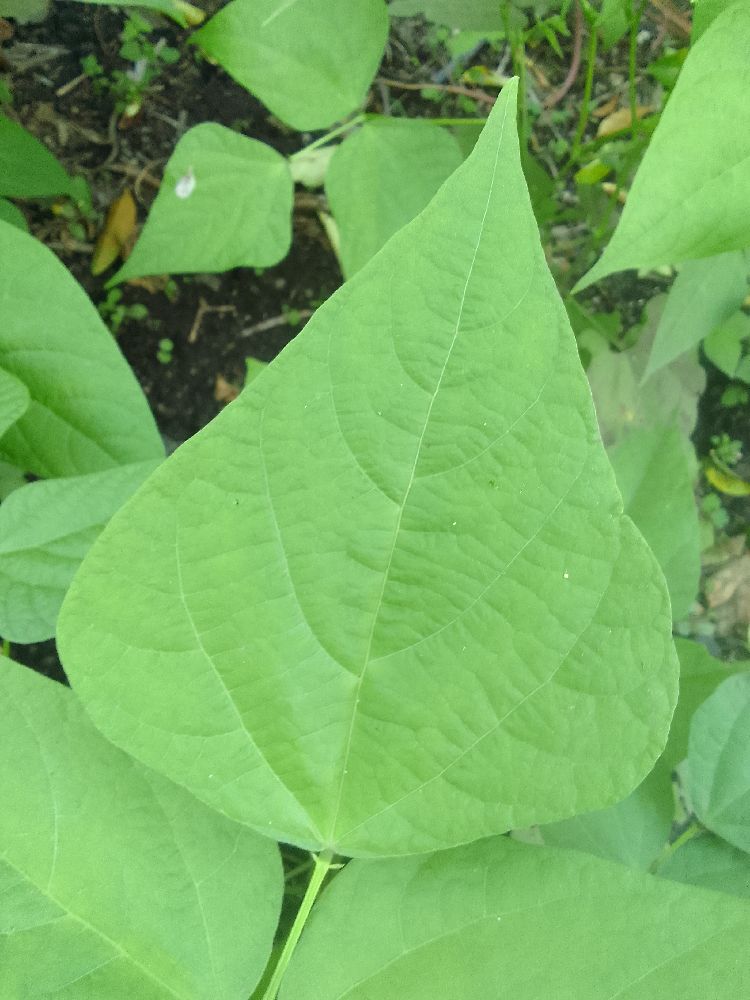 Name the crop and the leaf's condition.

common bean, healthy
